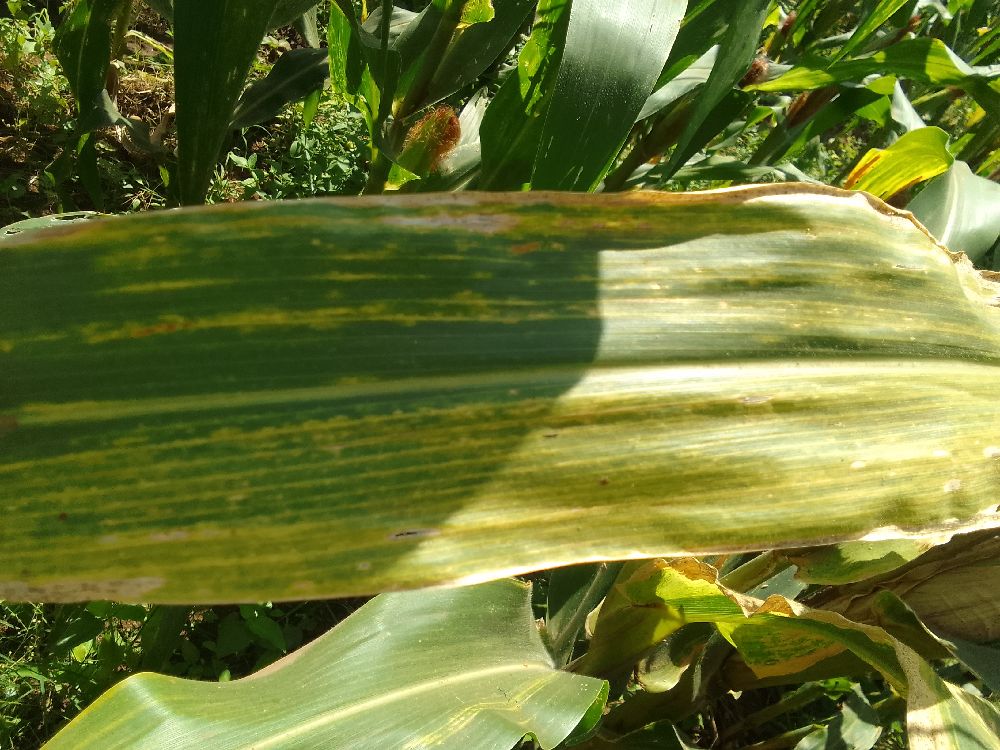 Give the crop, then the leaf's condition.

maize, maize lethal necrosis
